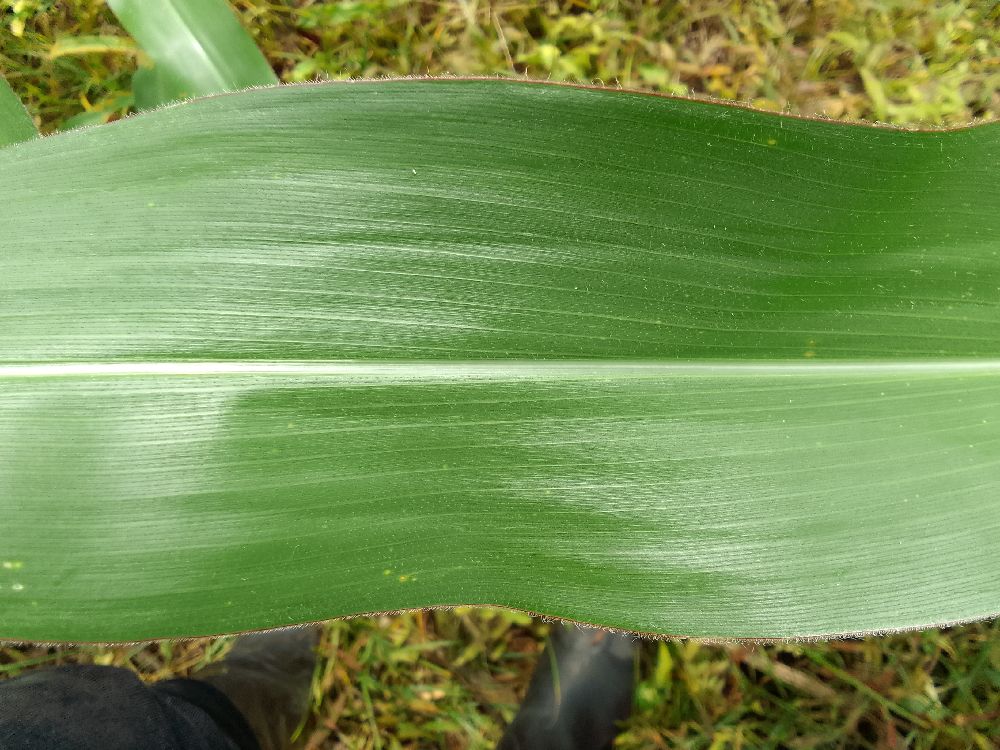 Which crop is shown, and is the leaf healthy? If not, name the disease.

maize, healthy
